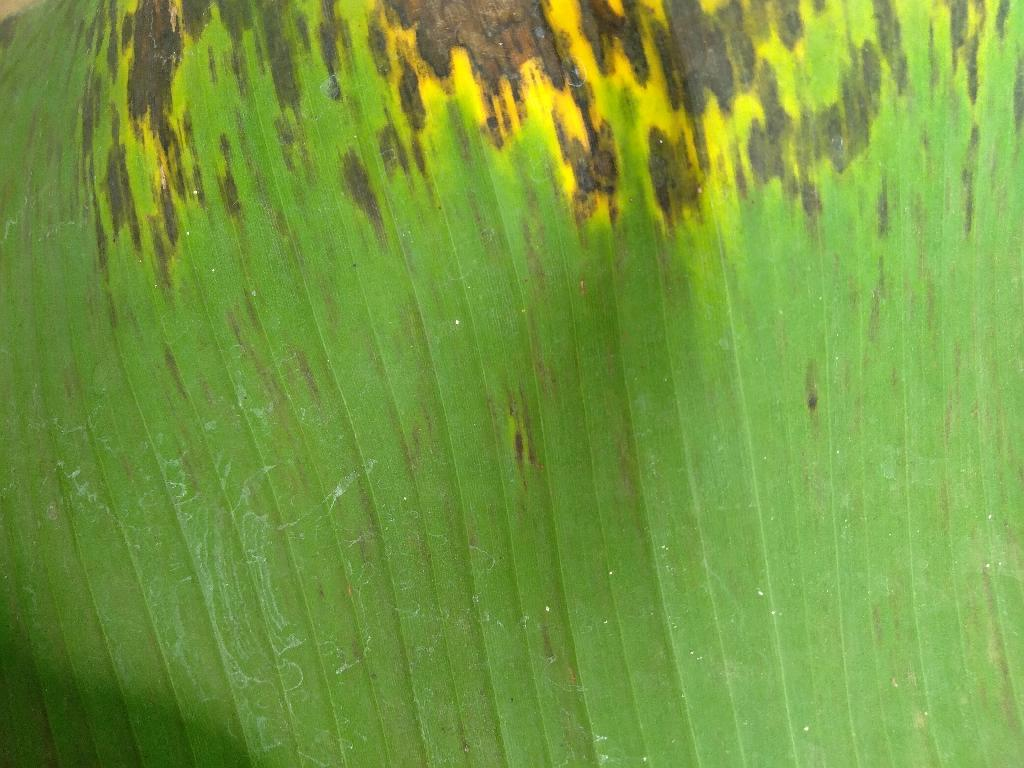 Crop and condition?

banana, black sigatoka
